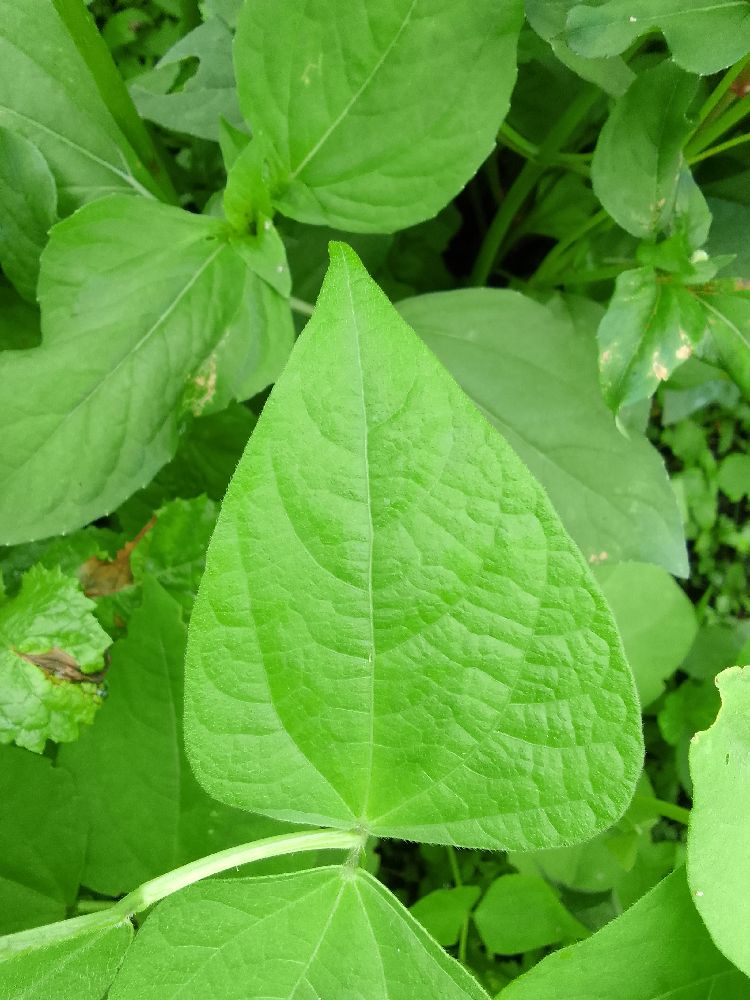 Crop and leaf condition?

common bean, healthy
